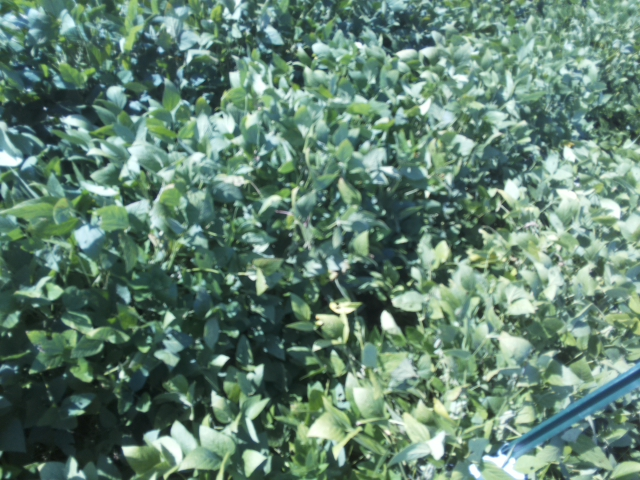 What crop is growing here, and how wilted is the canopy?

soybean, slight leaflet or petiole turgor loss in upper canopy
